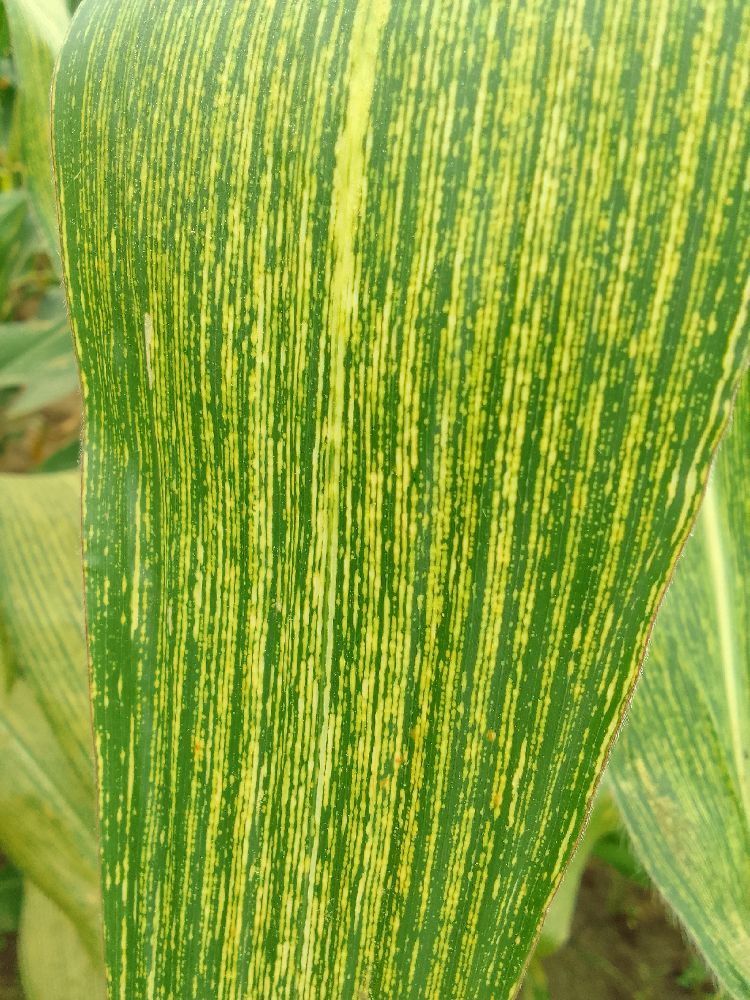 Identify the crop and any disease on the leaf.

maize, maize streak virus
